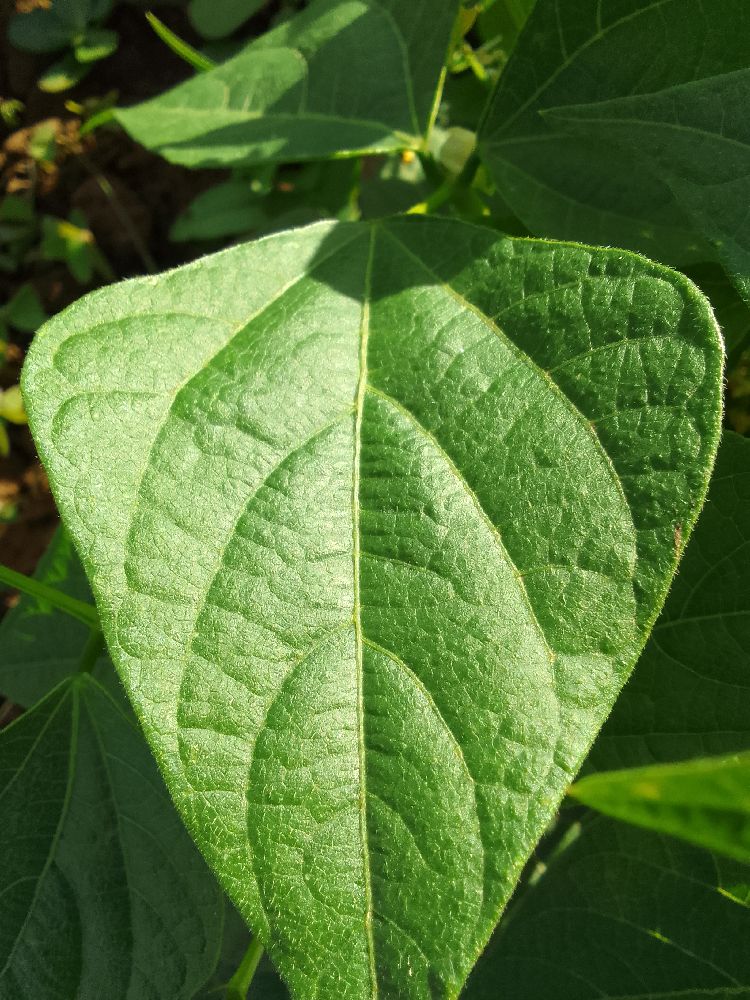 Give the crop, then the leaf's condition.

common bean, healthy
